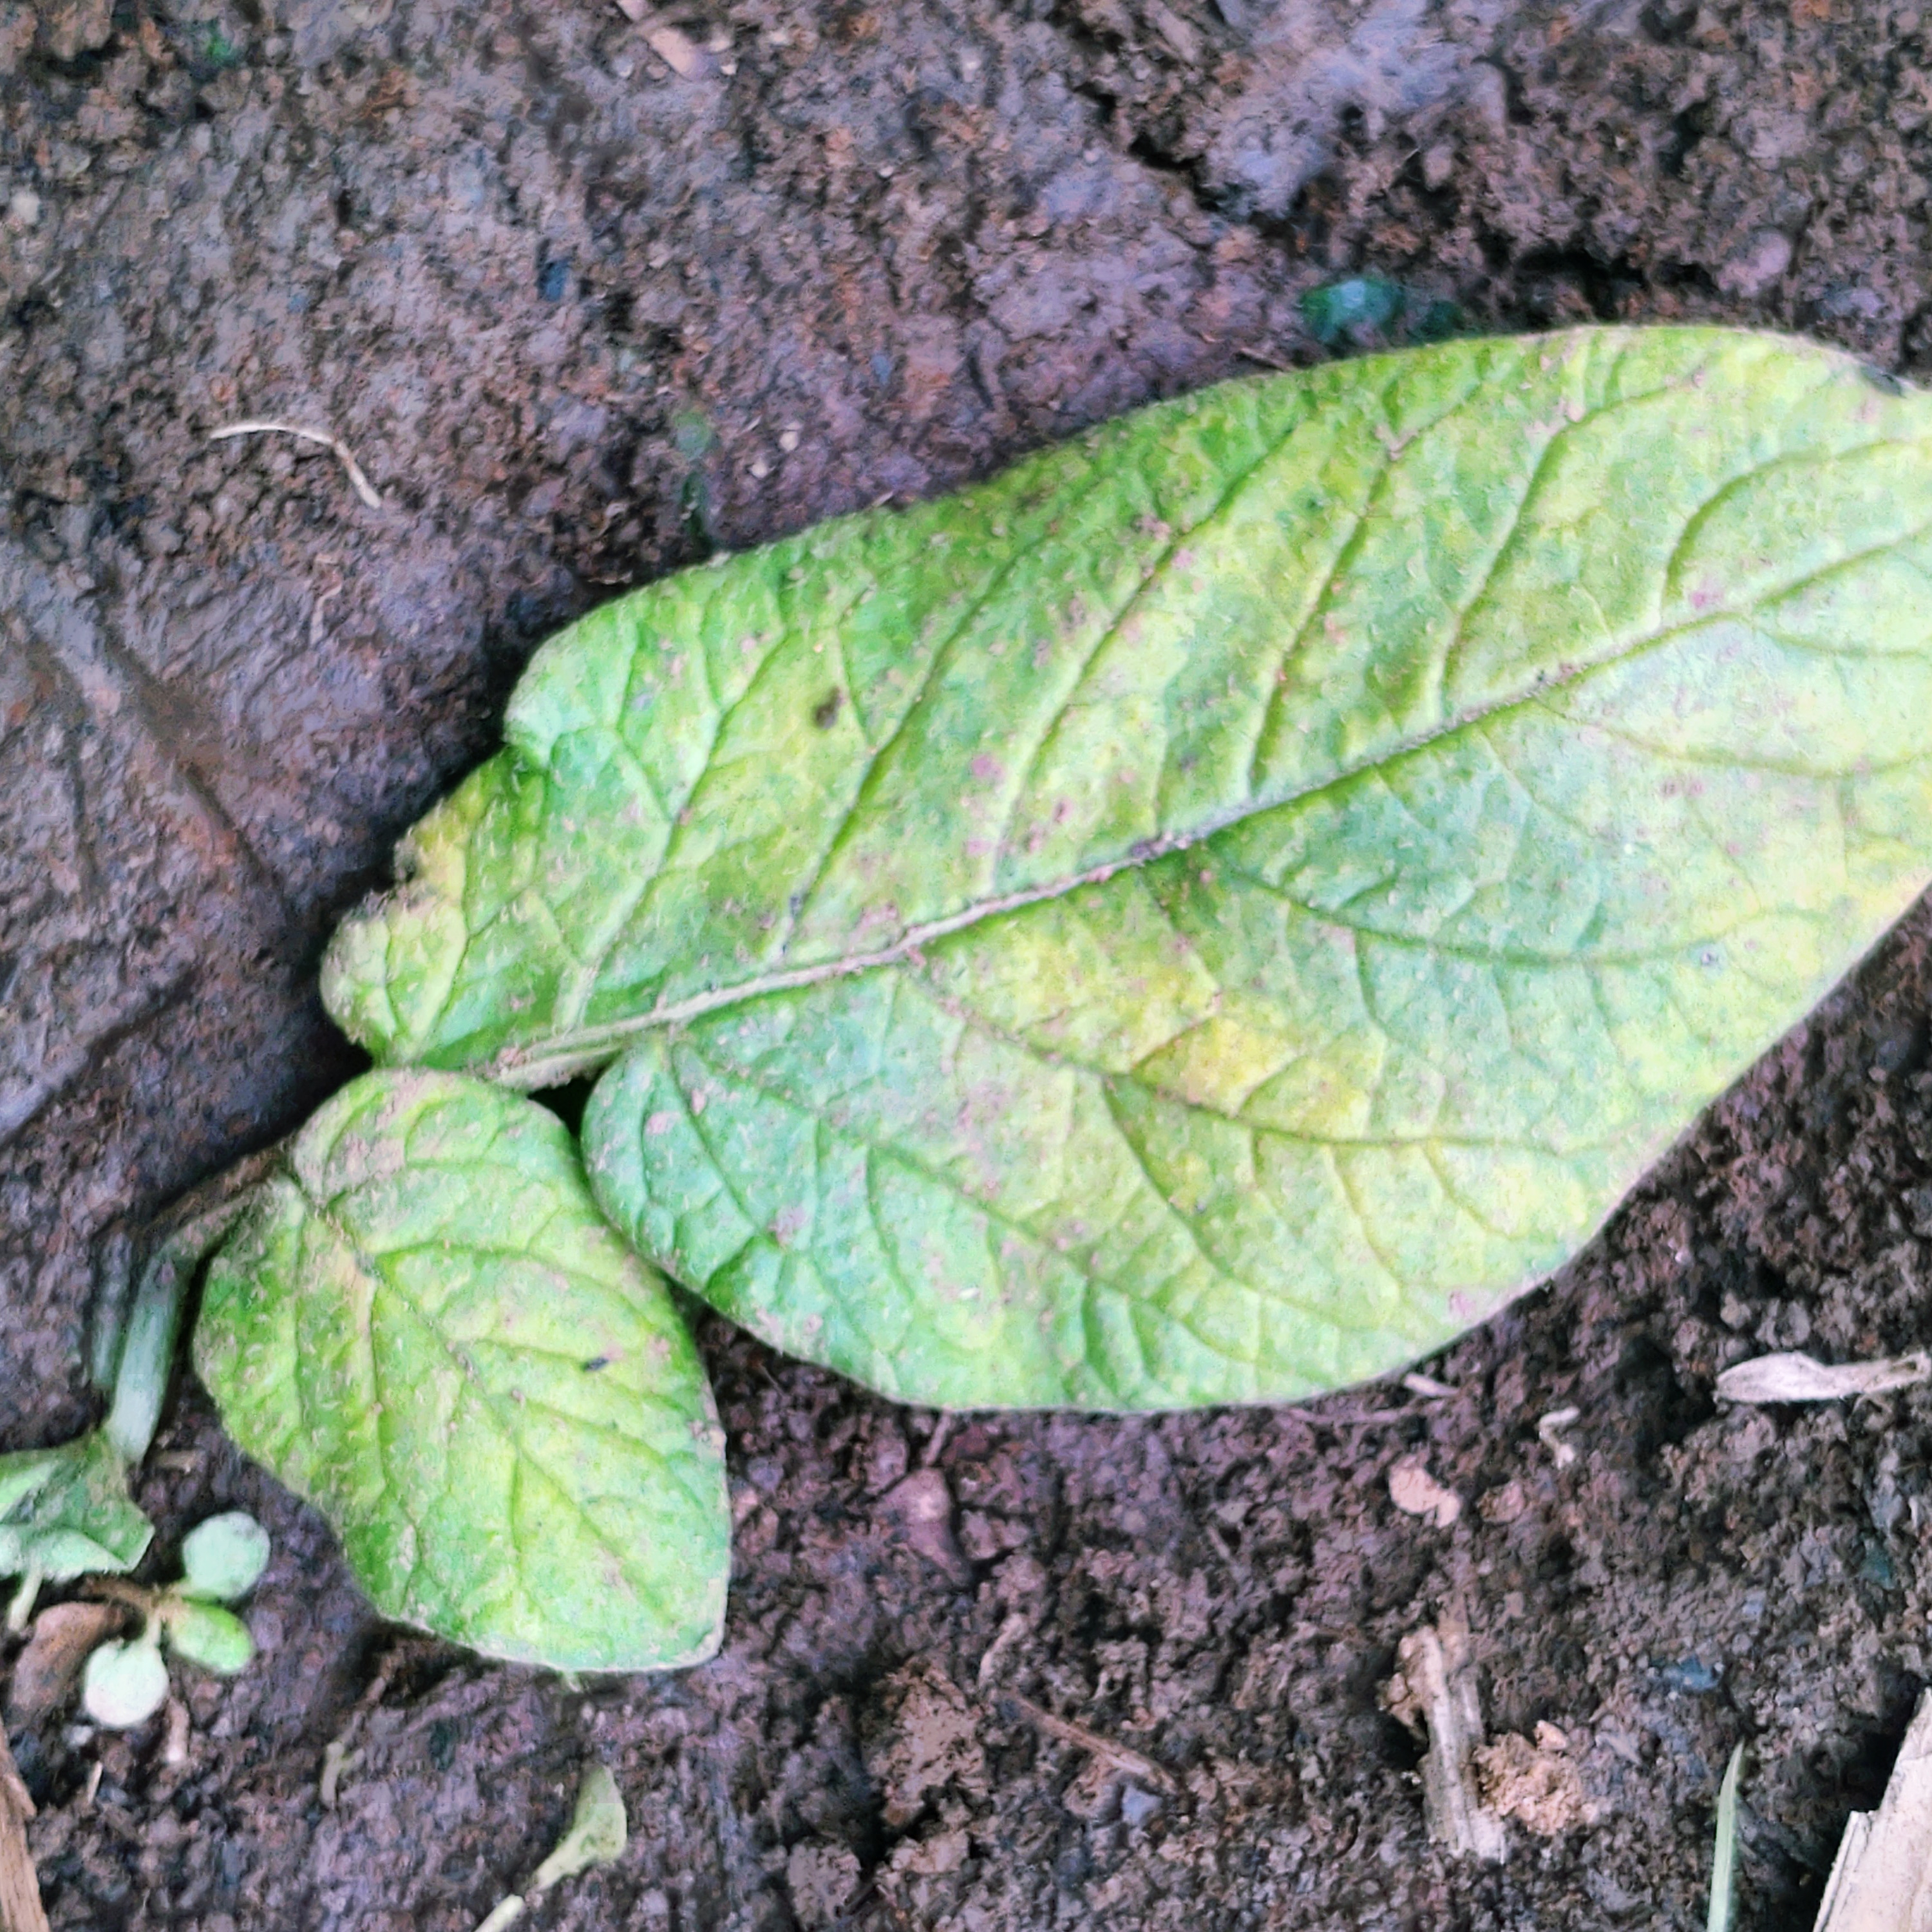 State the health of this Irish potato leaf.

late blight
